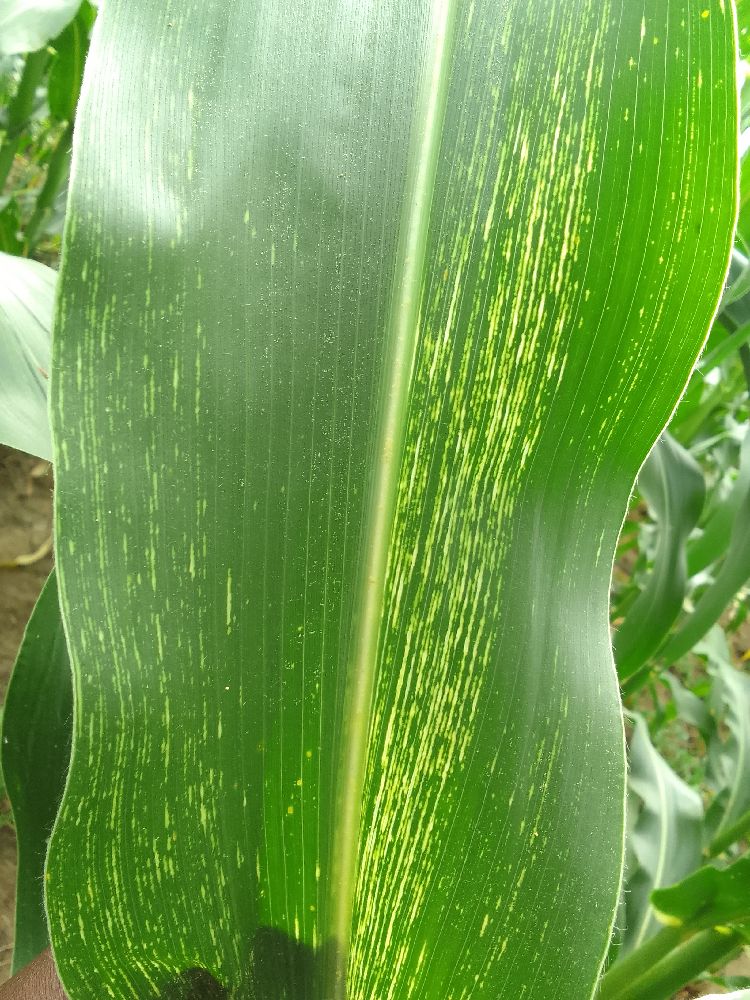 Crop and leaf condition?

maize, maize streak virus
